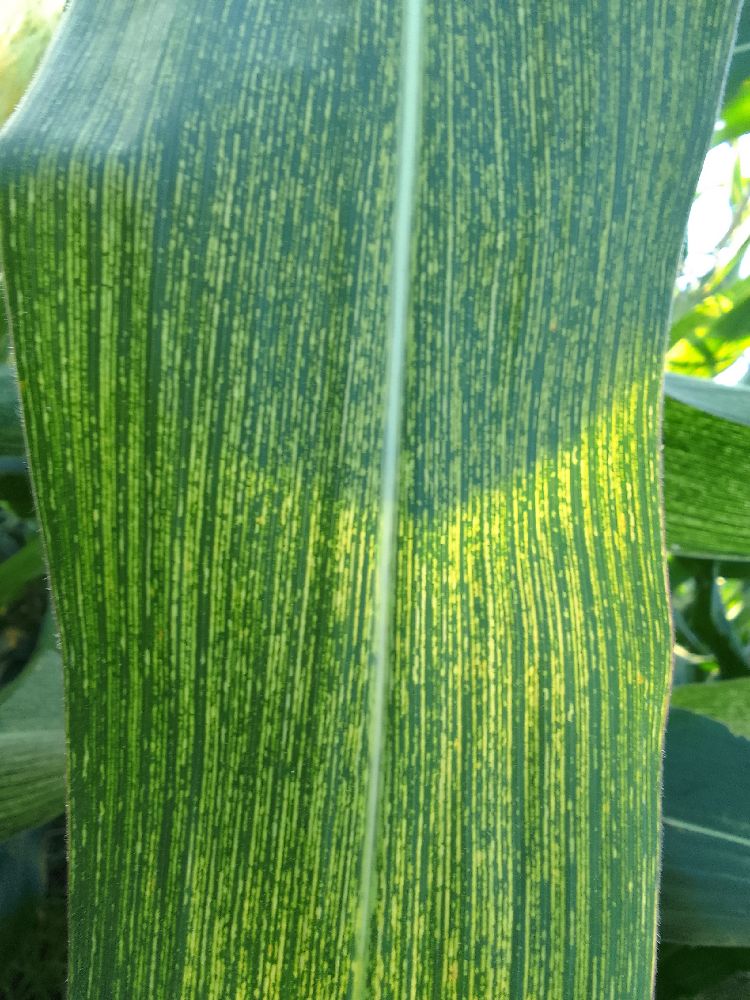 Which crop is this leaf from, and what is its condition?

maize, maize streak virus
